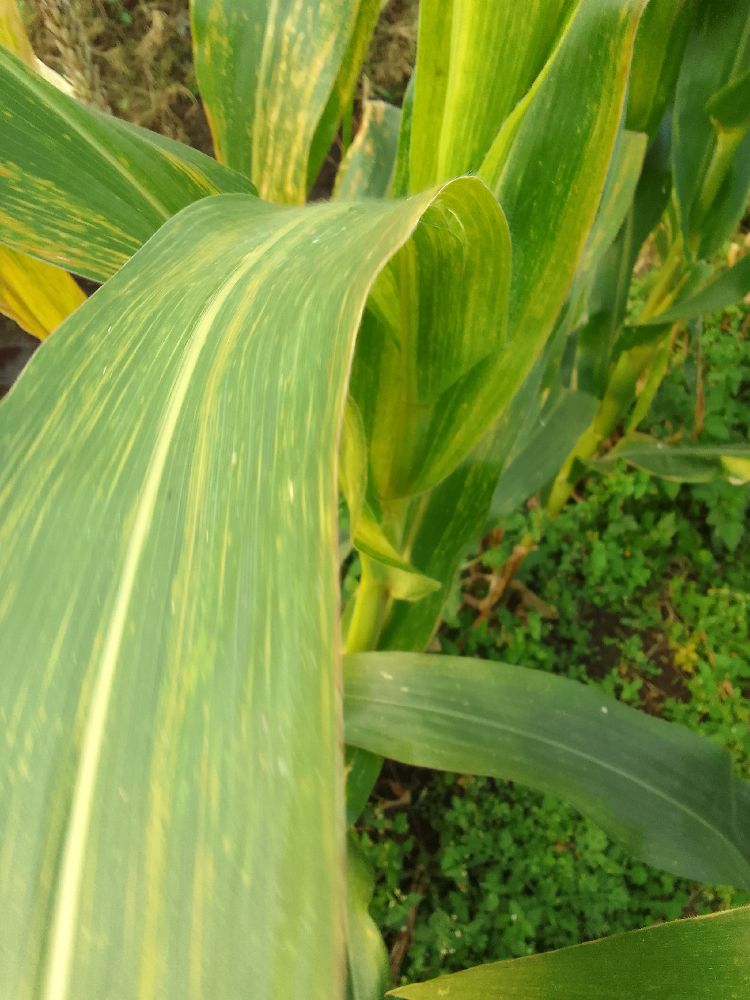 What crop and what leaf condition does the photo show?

maize, maize lethal necrosis
